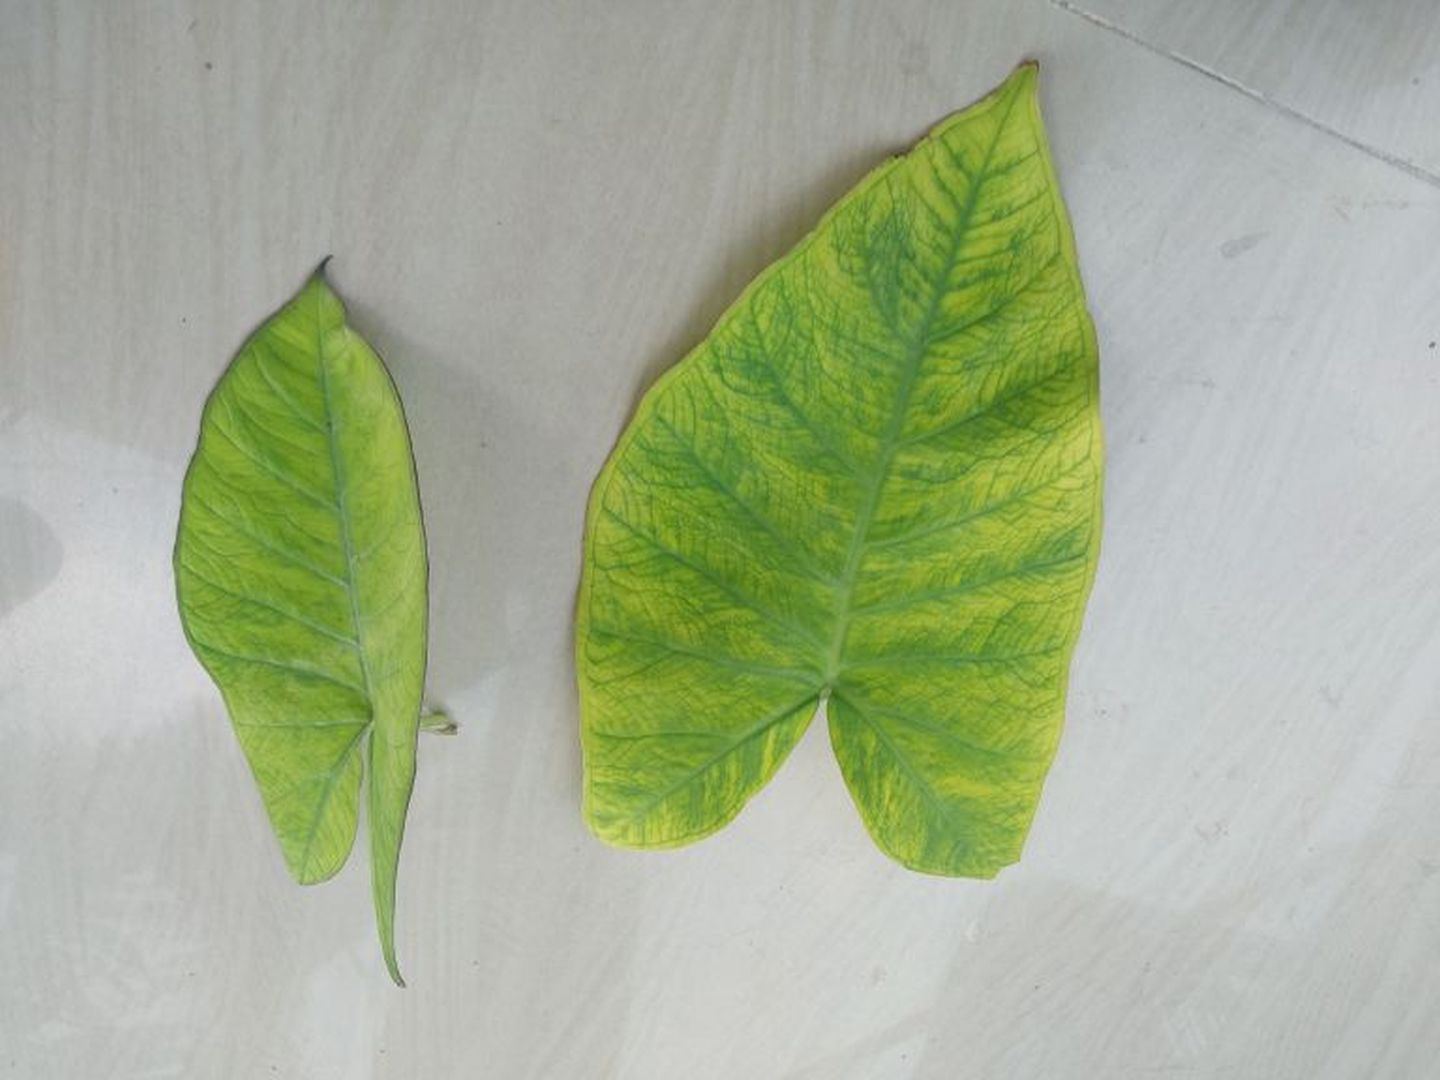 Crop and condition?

taro, mosaic
